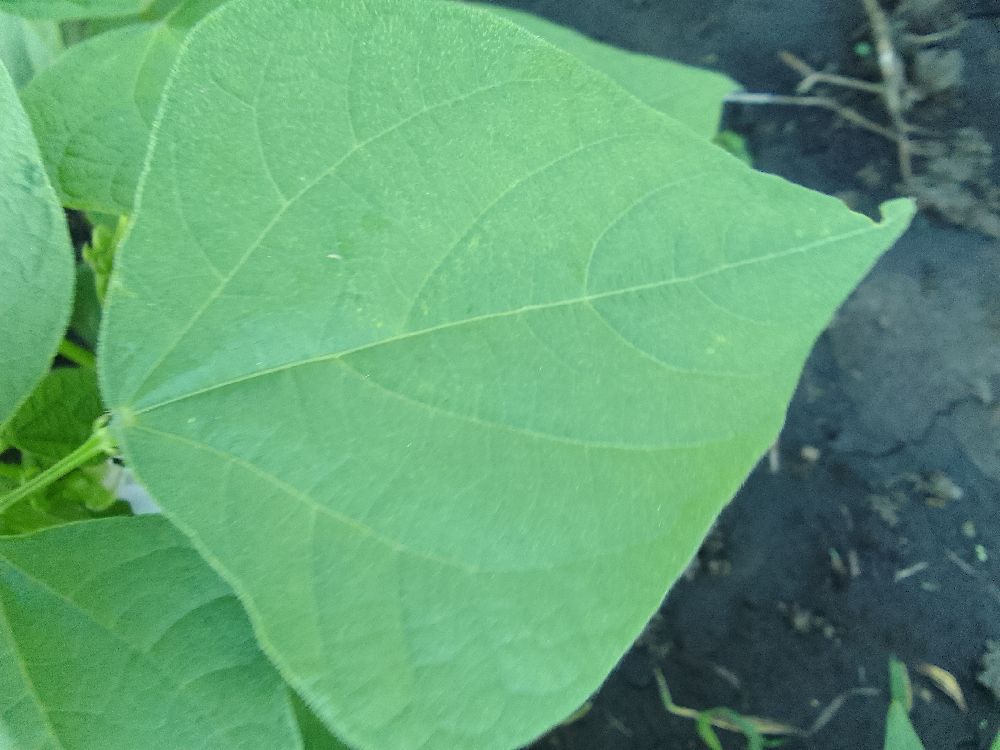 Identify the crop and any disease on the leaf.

common bean, healthy
